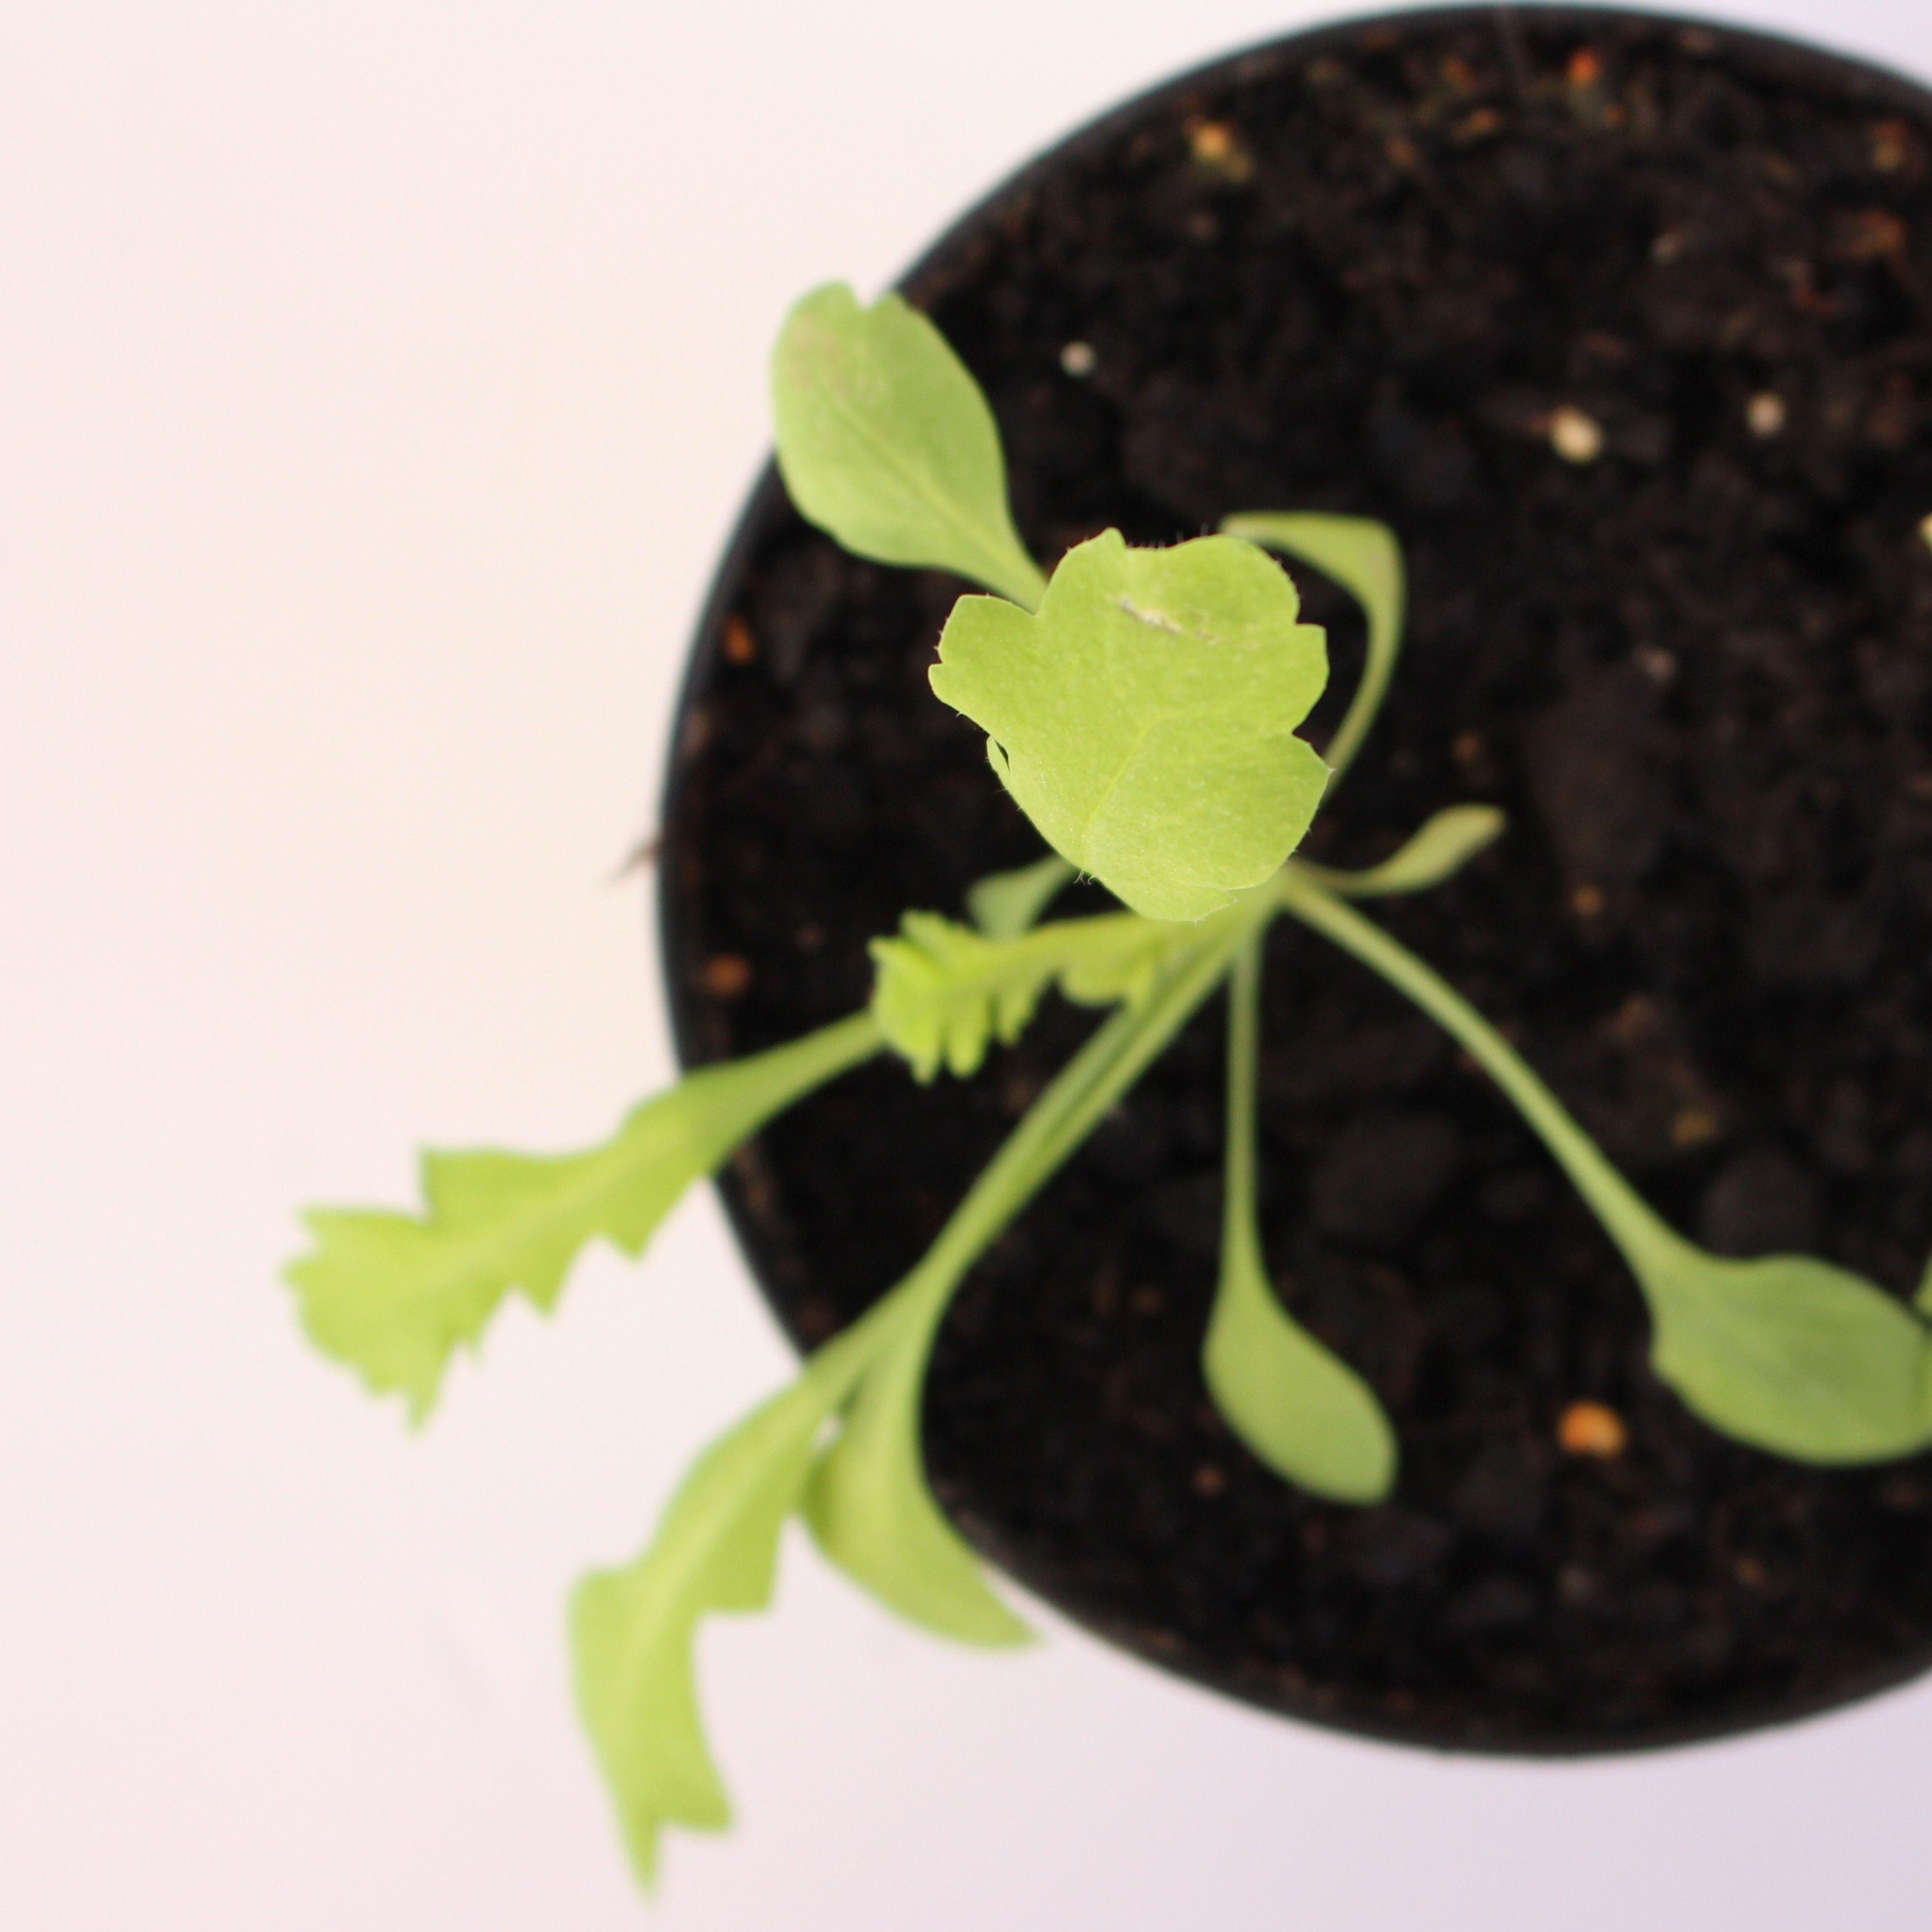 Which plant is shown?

Papaver rhoeas
